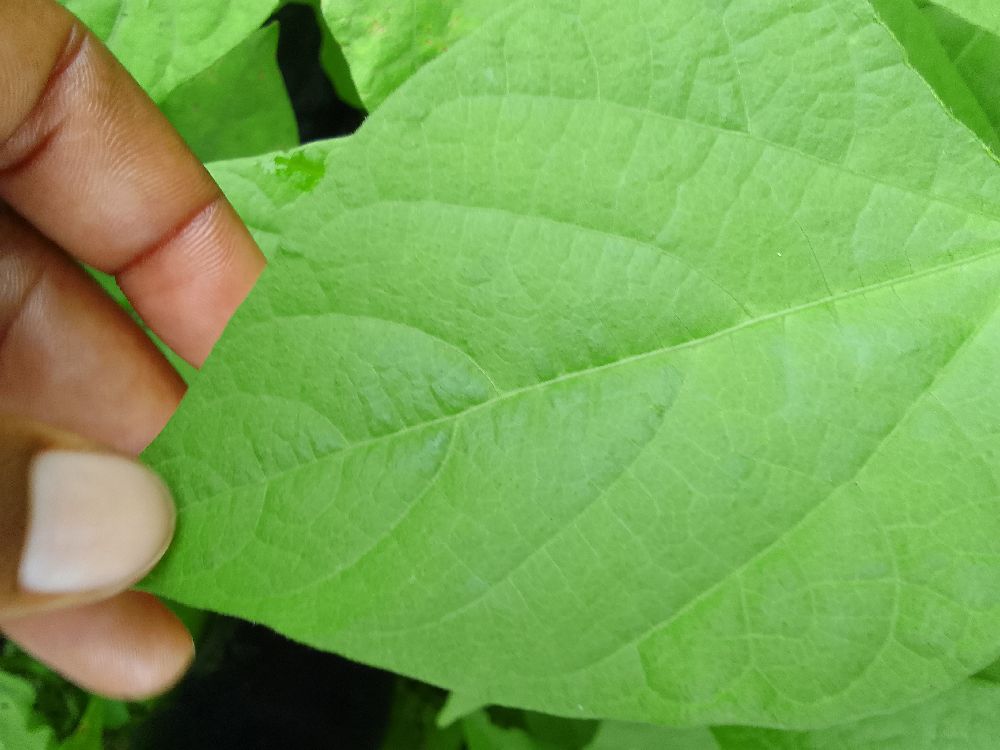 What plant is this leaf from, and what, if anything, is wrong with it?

common bean, healthy
